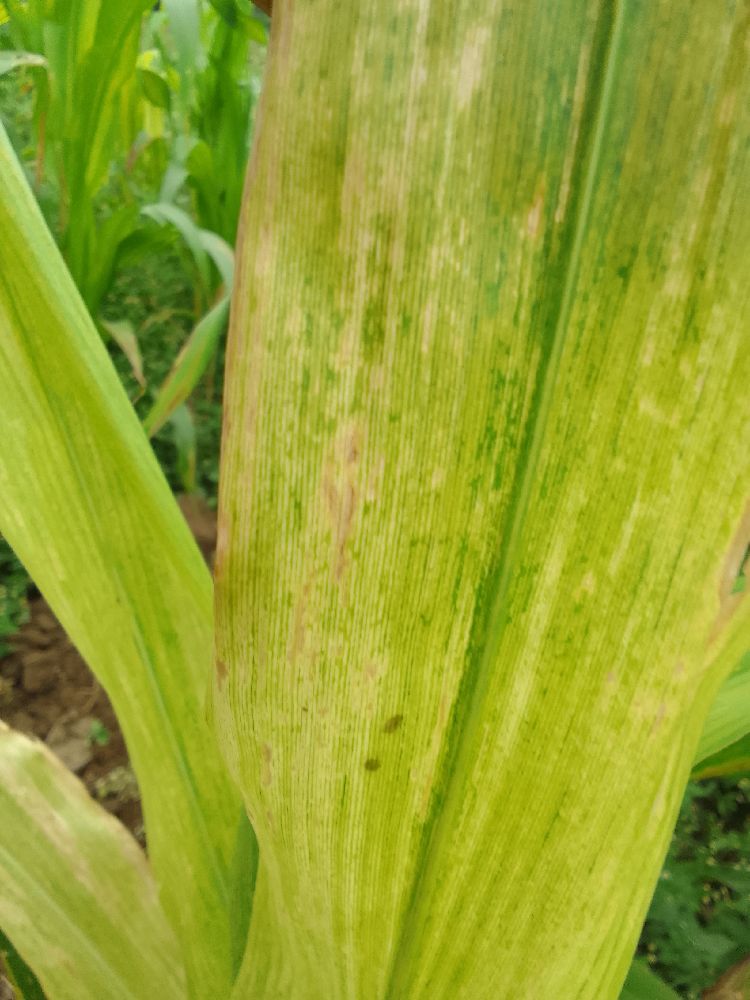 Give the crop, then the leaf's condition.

maize, maize lethal necrosis
